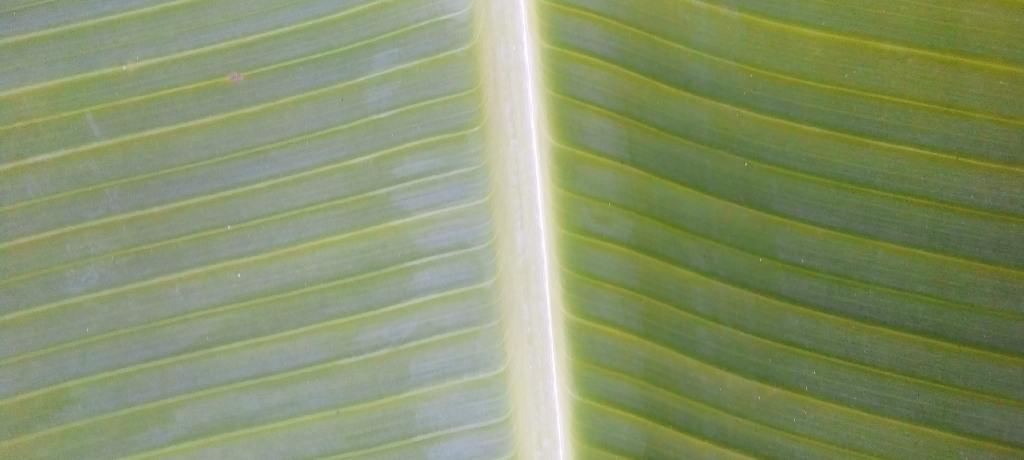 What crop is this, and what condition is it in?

banana, healthy
